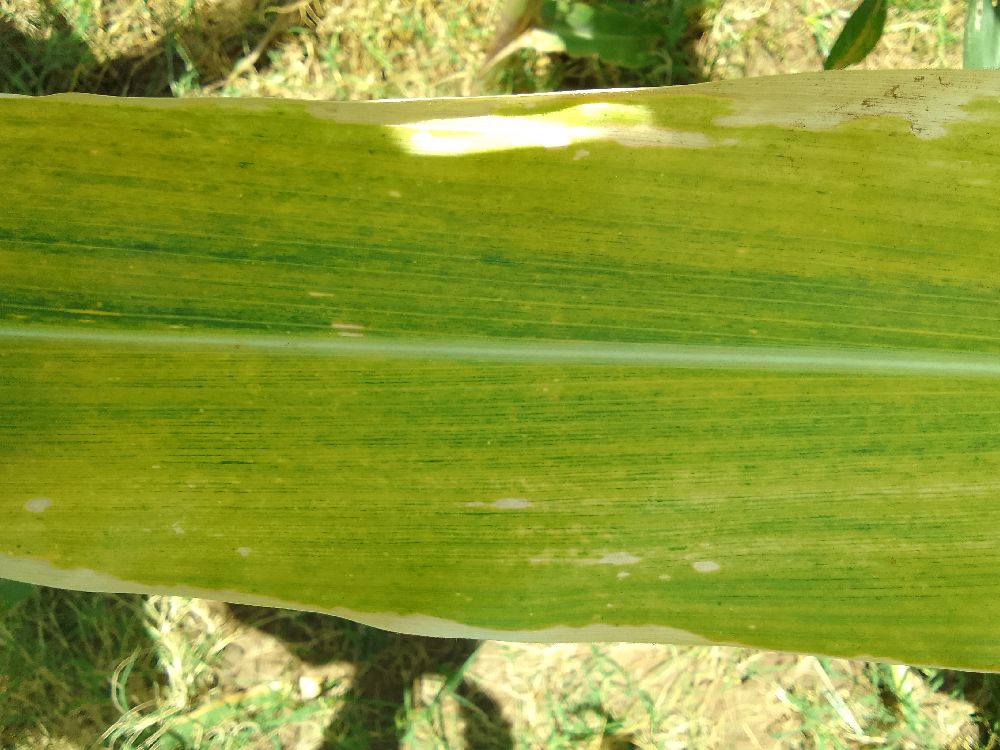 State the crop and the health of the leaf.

maize, maize lethal necrosis
